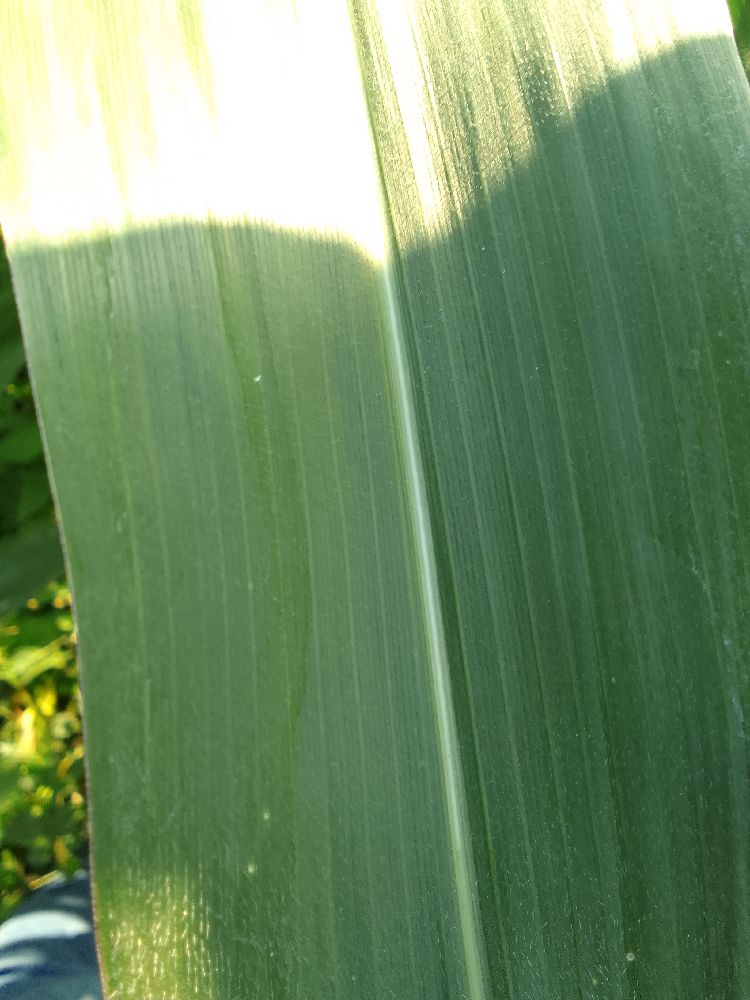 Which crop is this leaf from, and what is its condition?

maize, healthy
